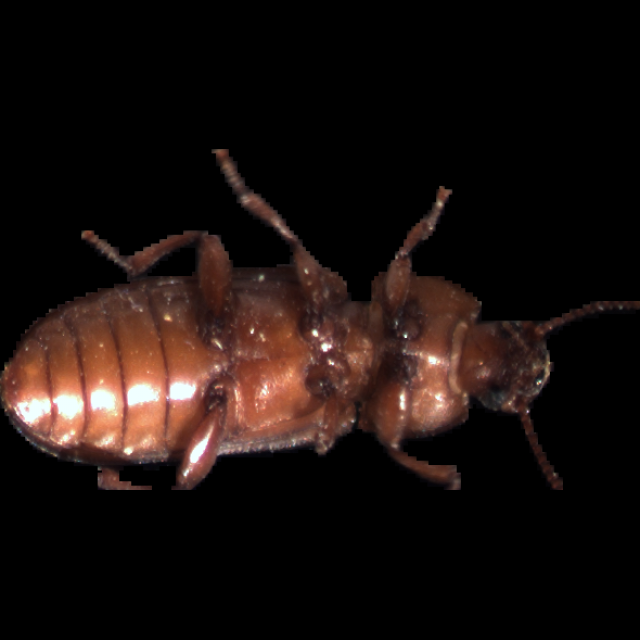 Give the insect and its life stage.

mealworm beetle
